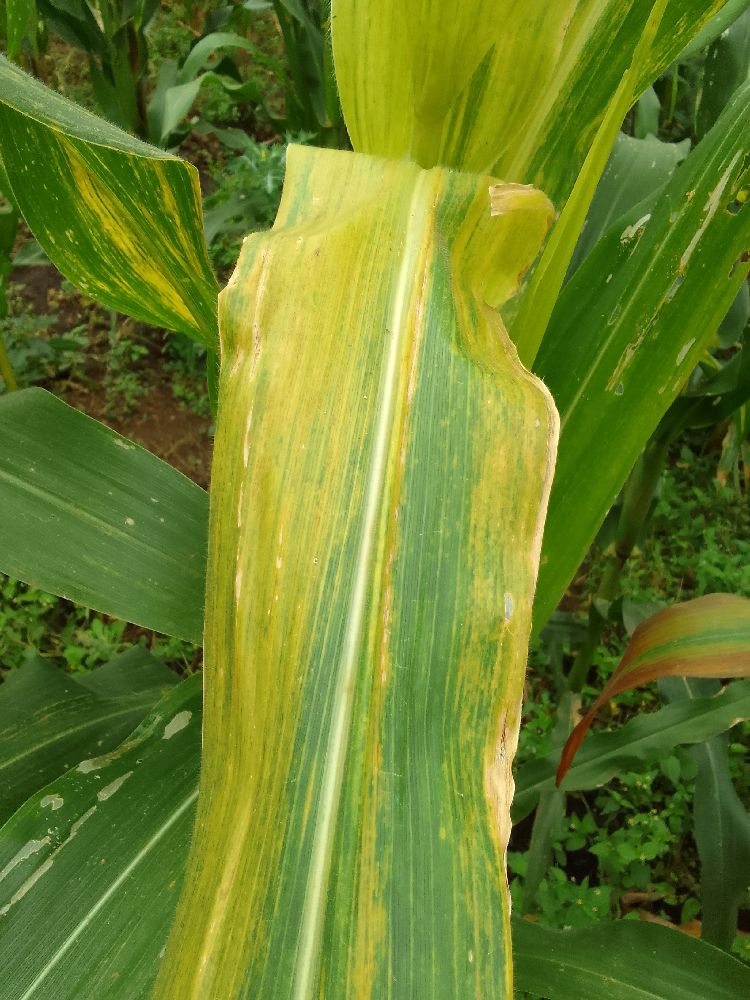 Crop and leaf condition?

maize, maize lethal necrosis
